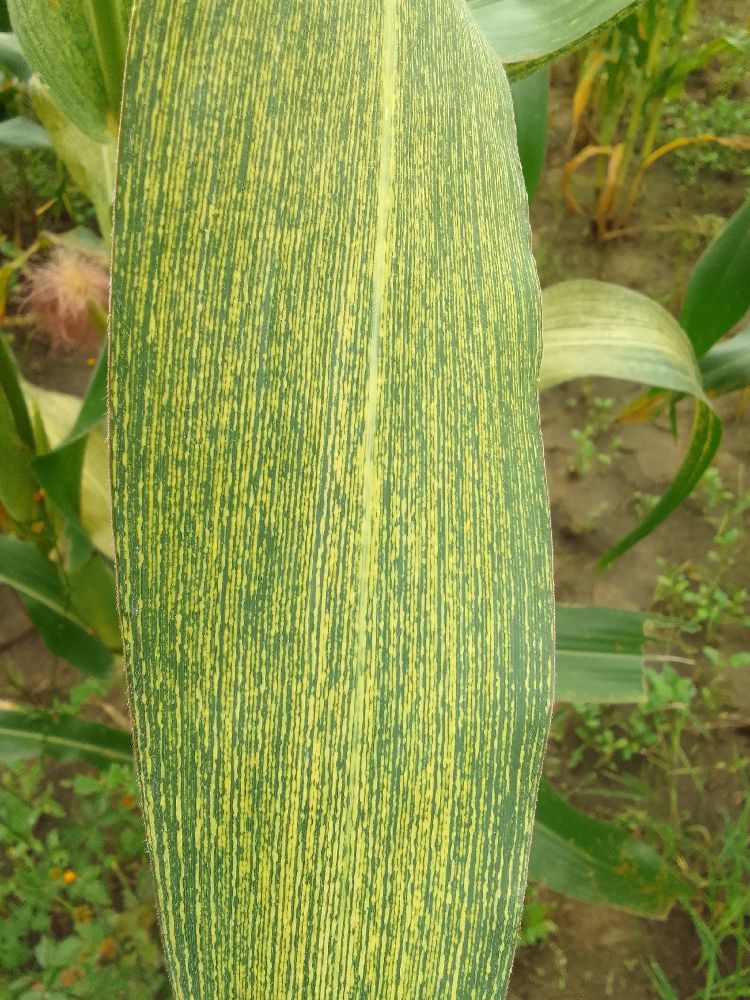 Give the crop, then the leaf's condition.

maize, maize streak virus
